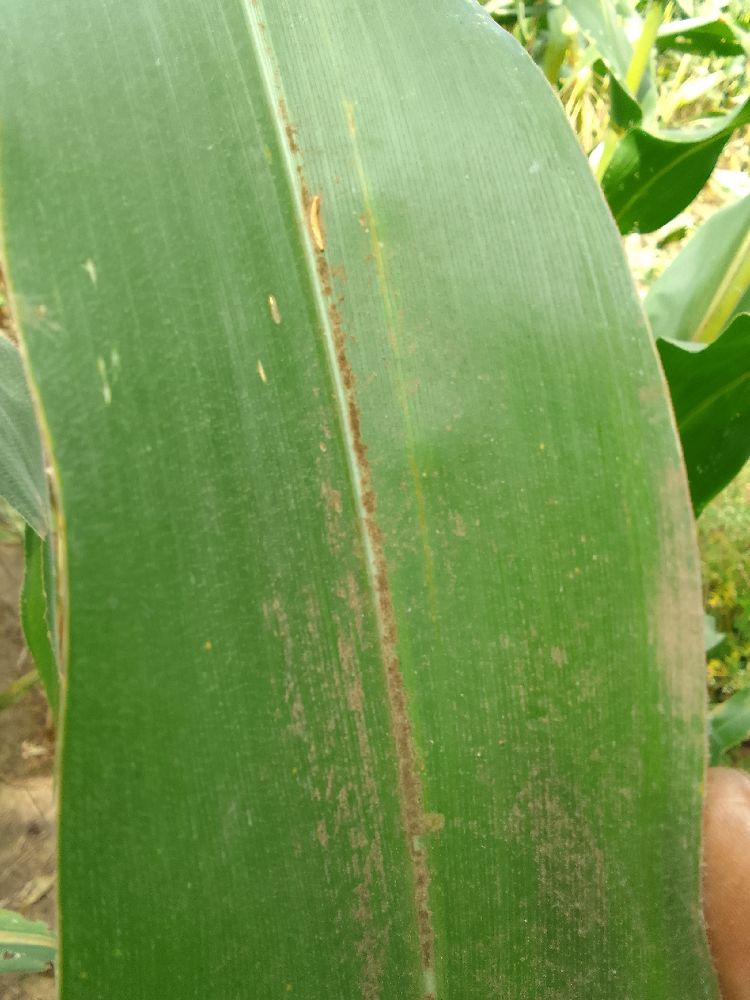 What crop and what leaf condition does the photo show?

maize, healthy
